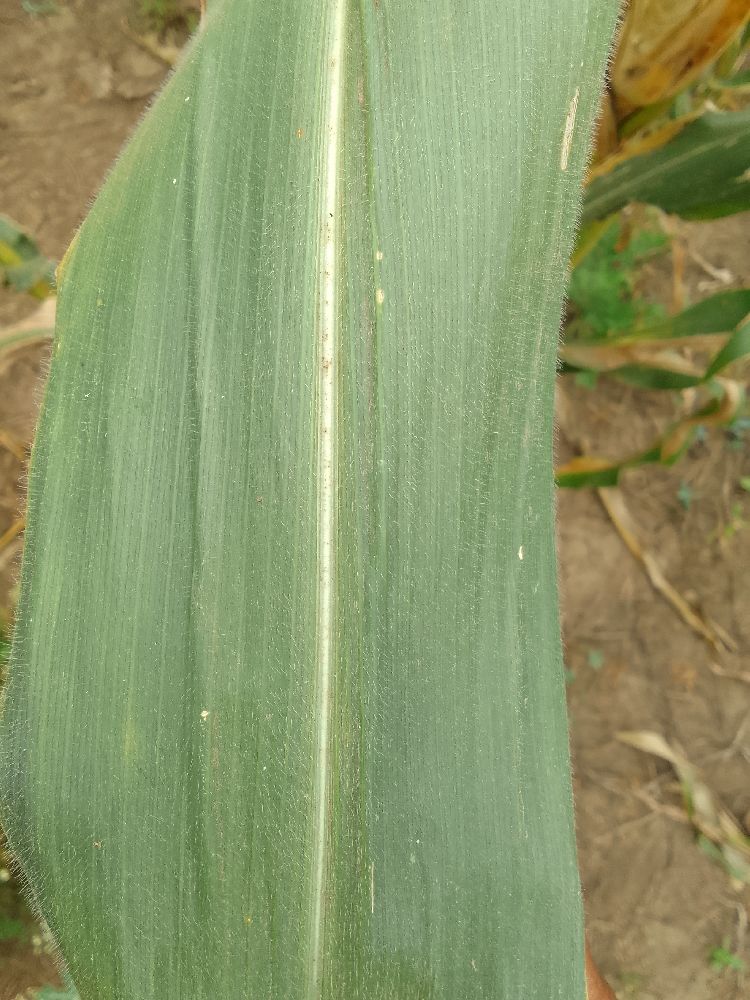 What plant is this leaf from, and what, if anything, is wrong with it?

maize, healthy
